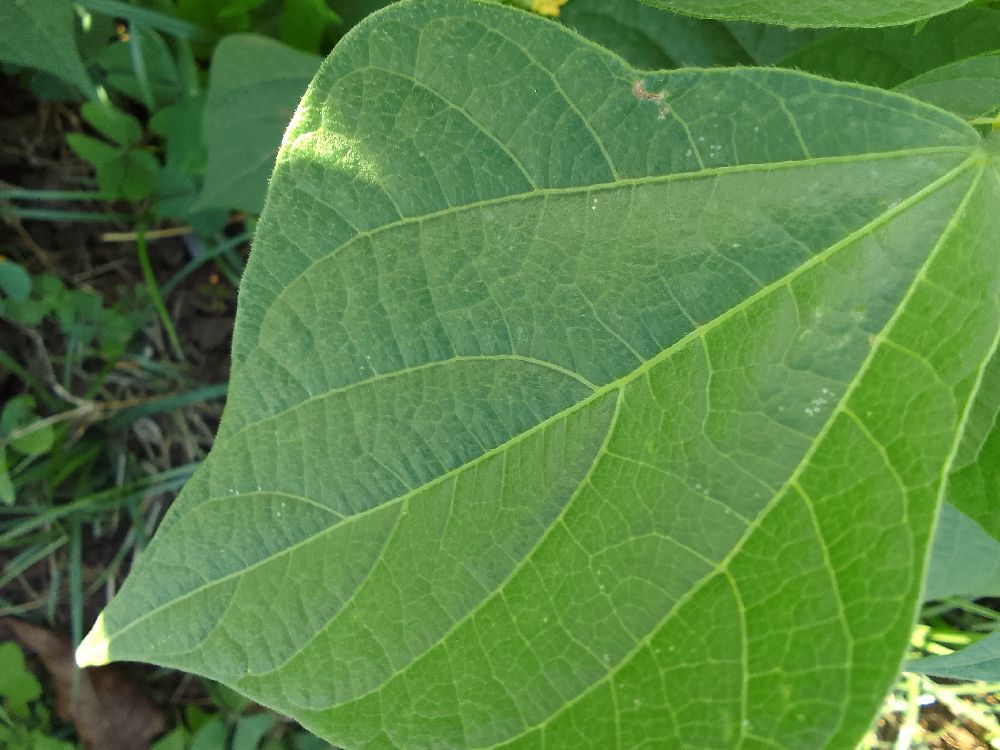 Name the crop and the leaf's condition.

common bean, healthy
